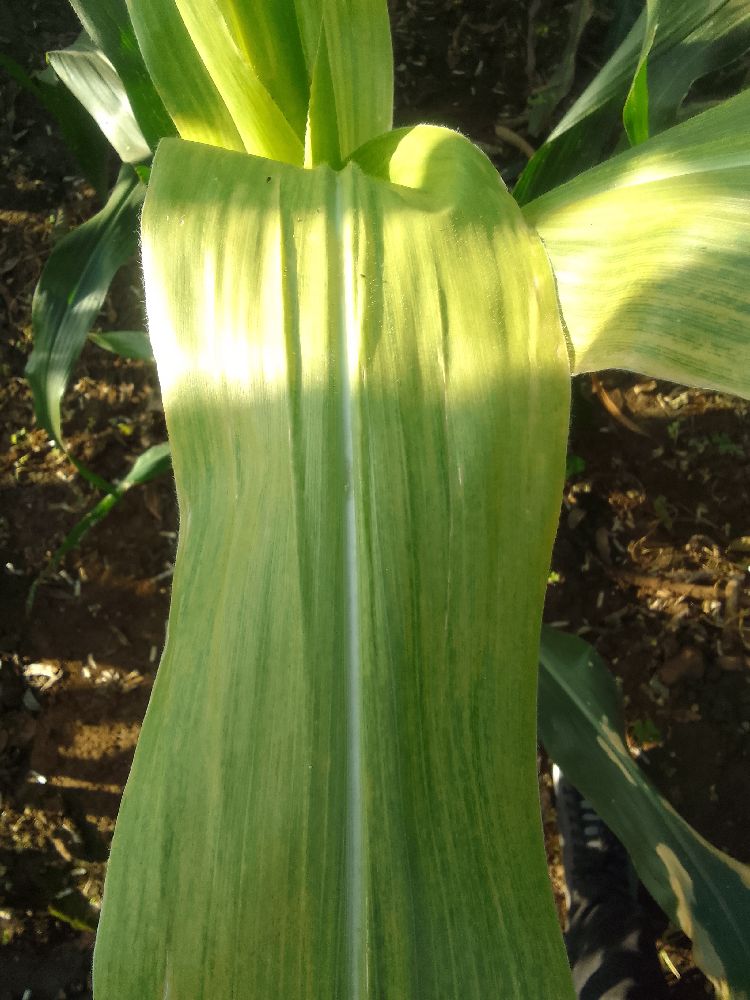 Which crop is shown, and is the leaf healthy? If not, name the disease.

maize, maize lethal necrosis
